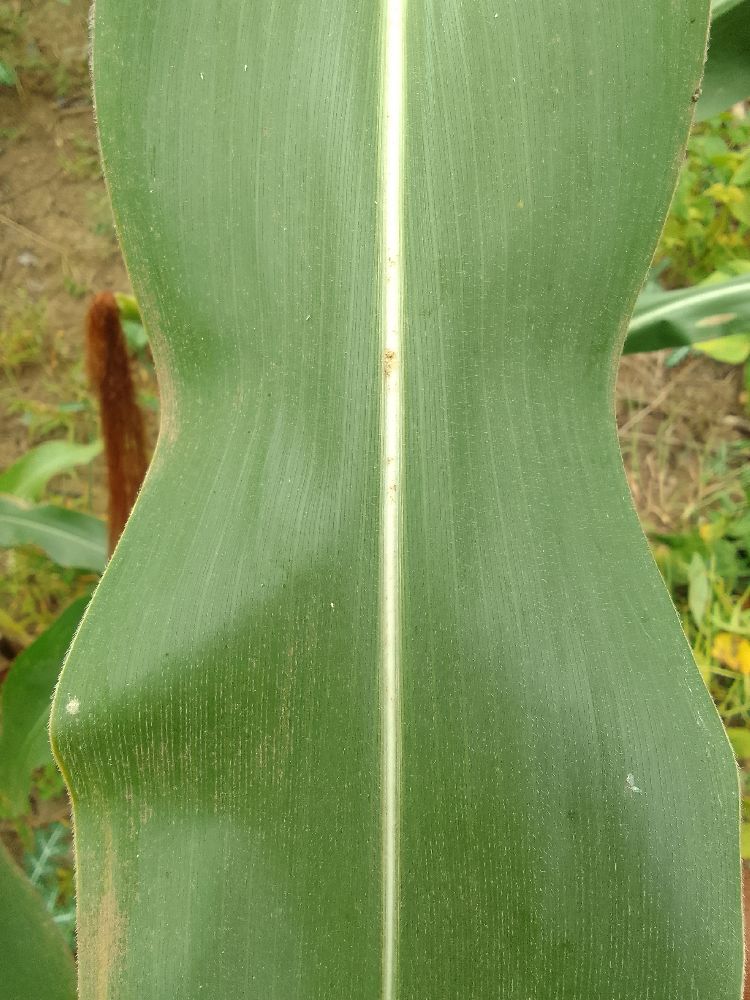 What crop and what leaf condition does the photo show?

maize, healthy
